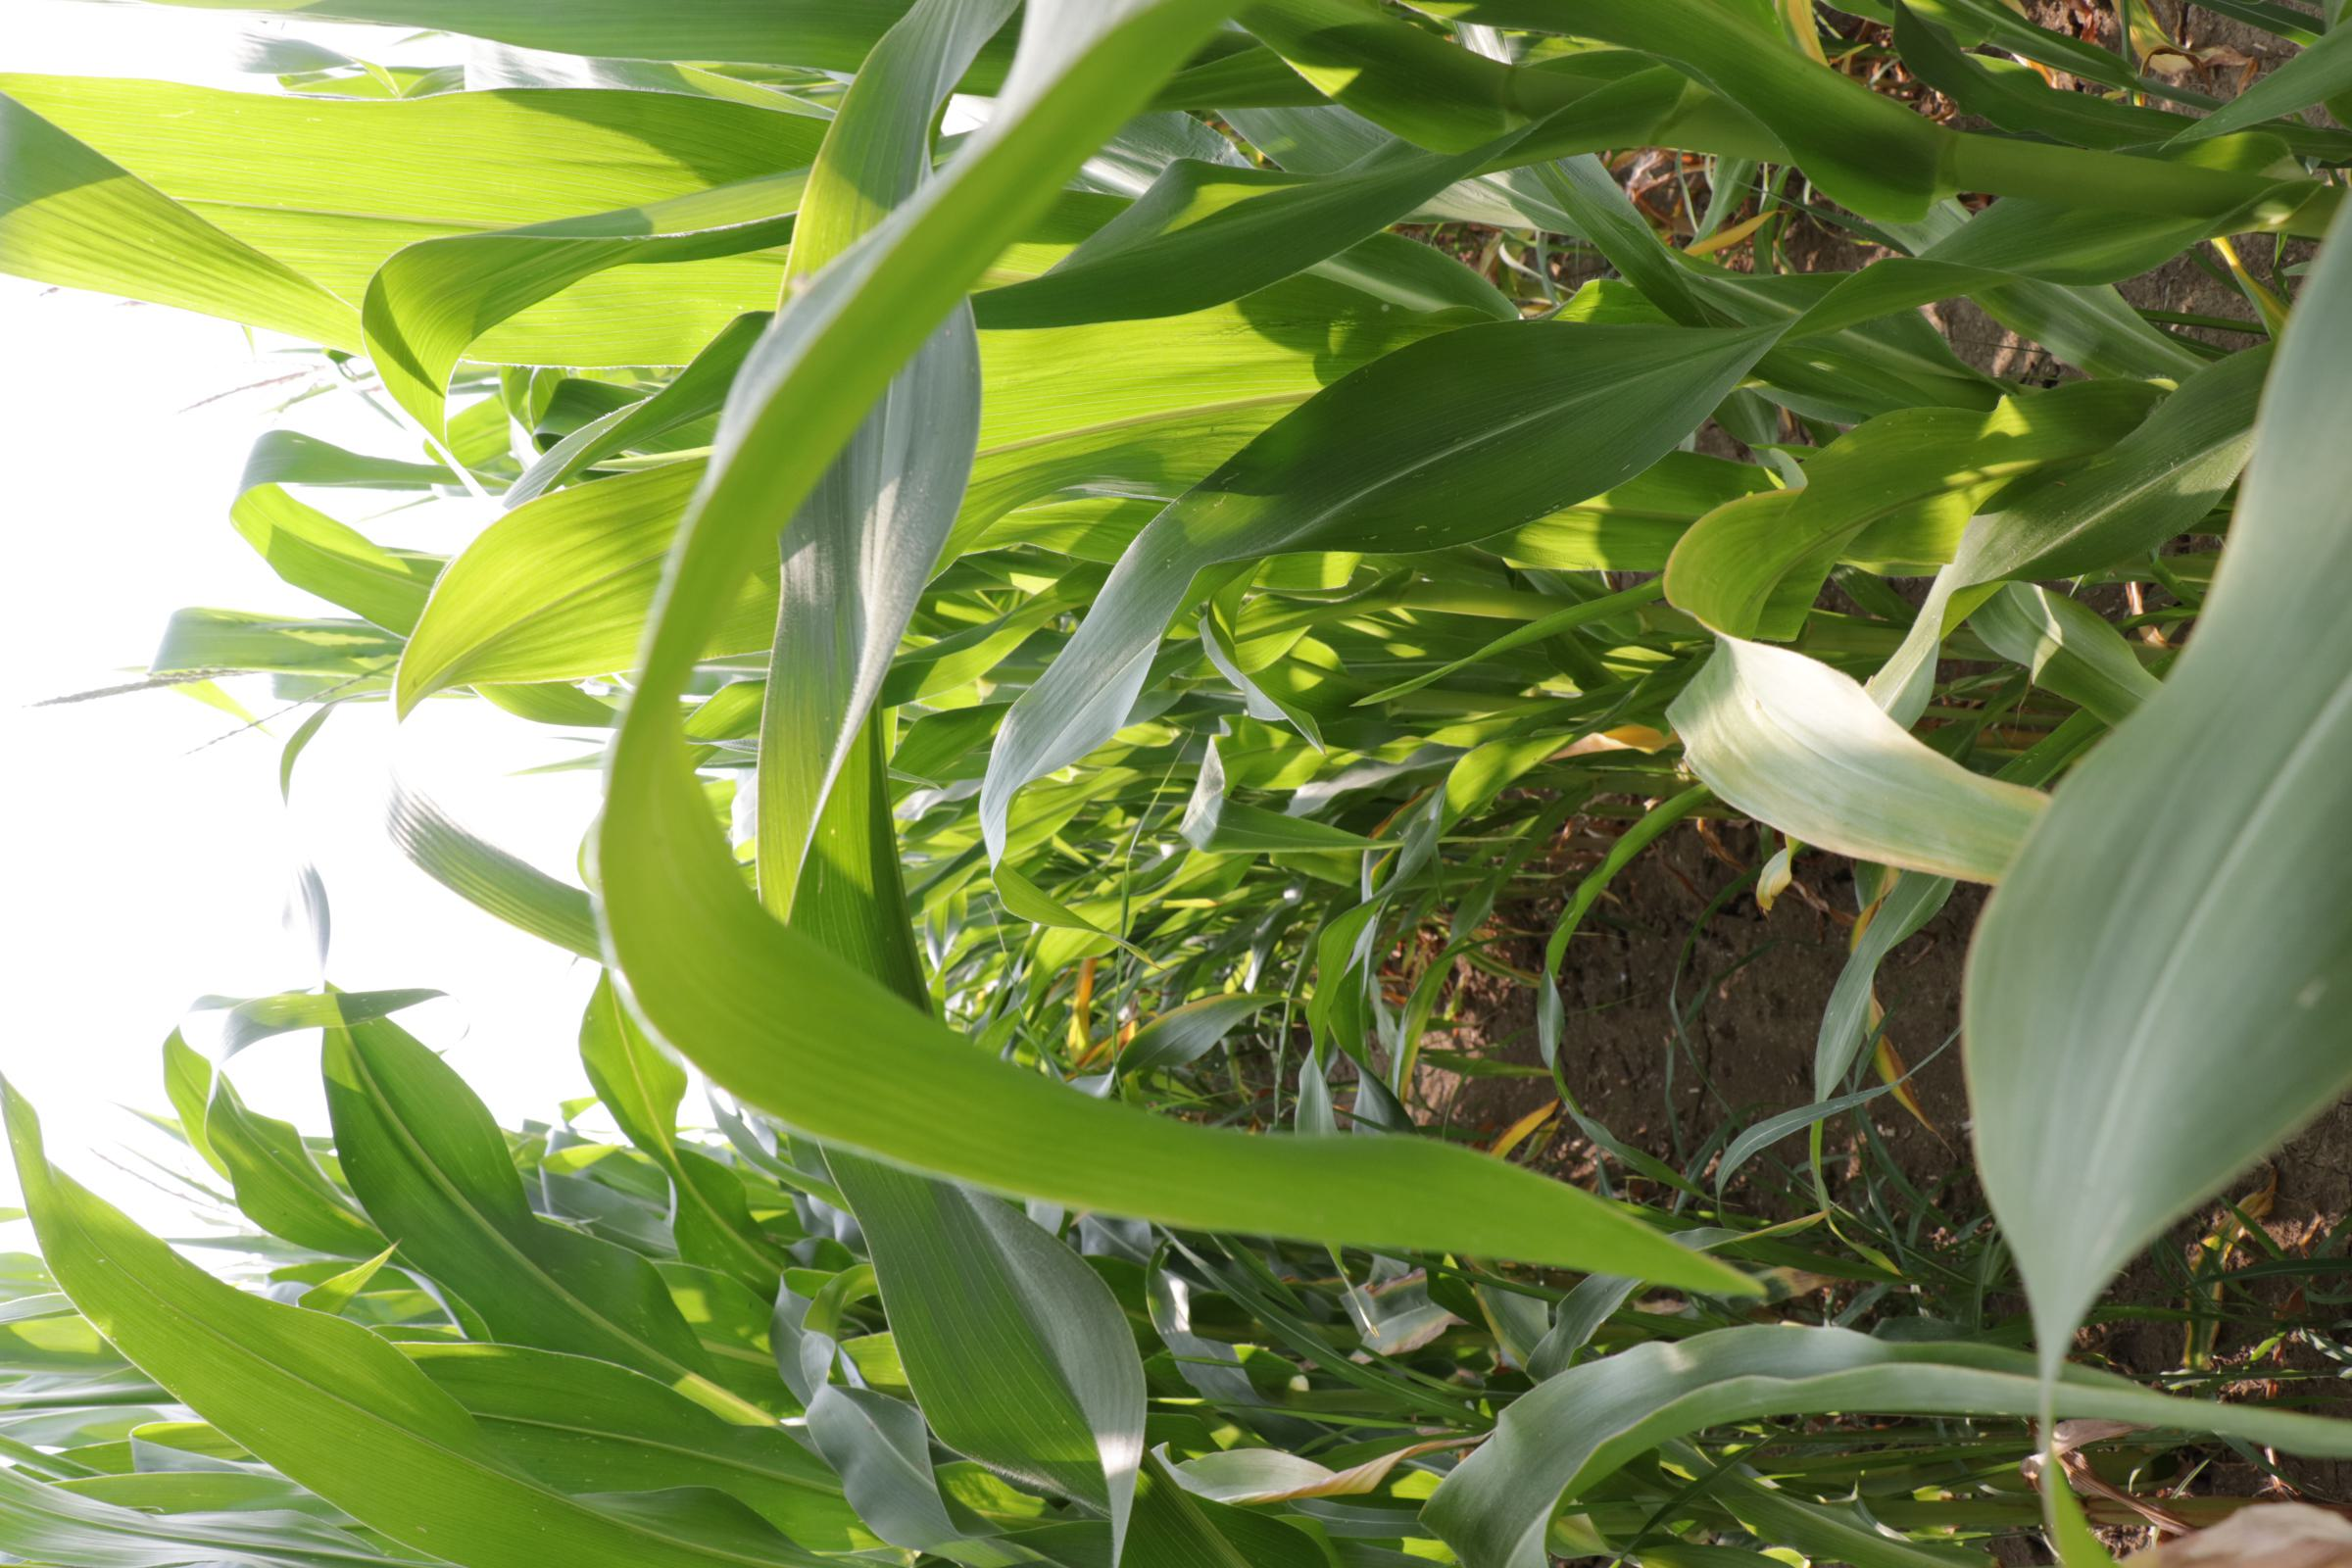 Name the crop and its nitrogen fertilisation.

maize, full nitrogen fertilisation
